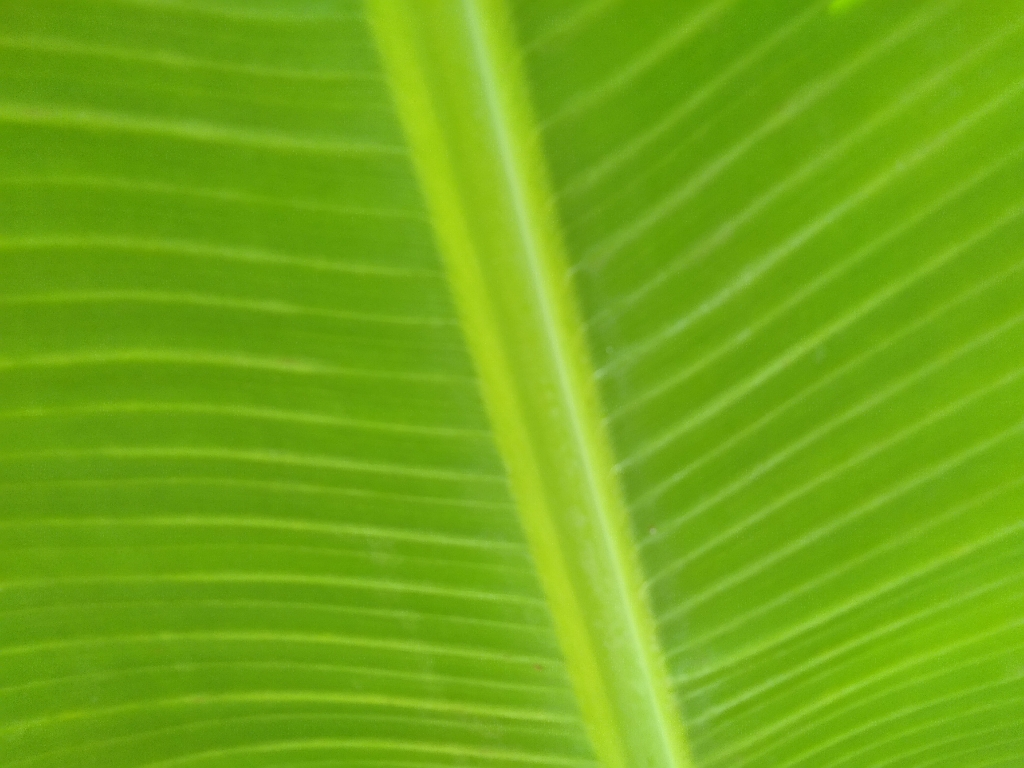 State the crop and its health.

banana, healthy
